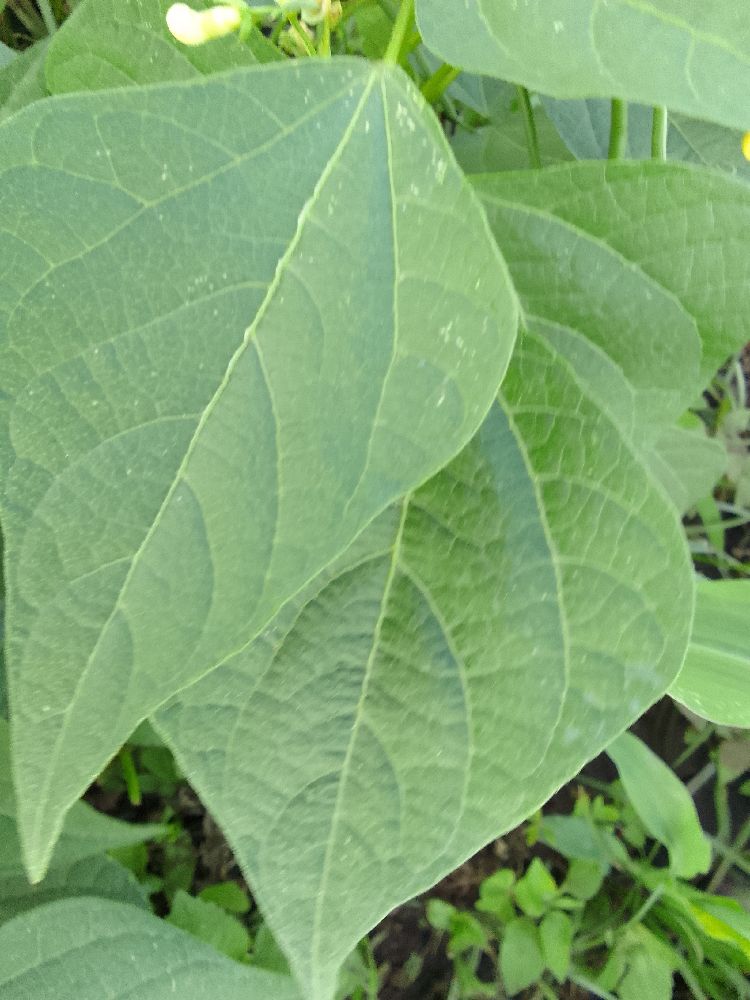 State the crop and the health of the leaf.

common bean, healthy
